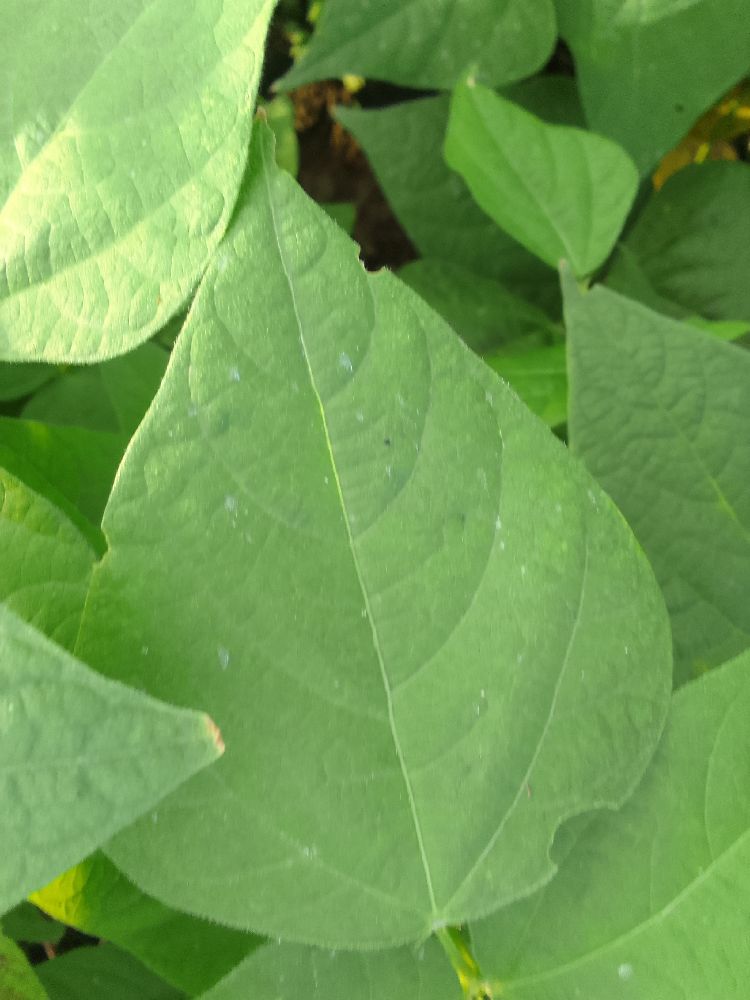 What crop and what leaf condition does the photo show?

common bean, healthy
